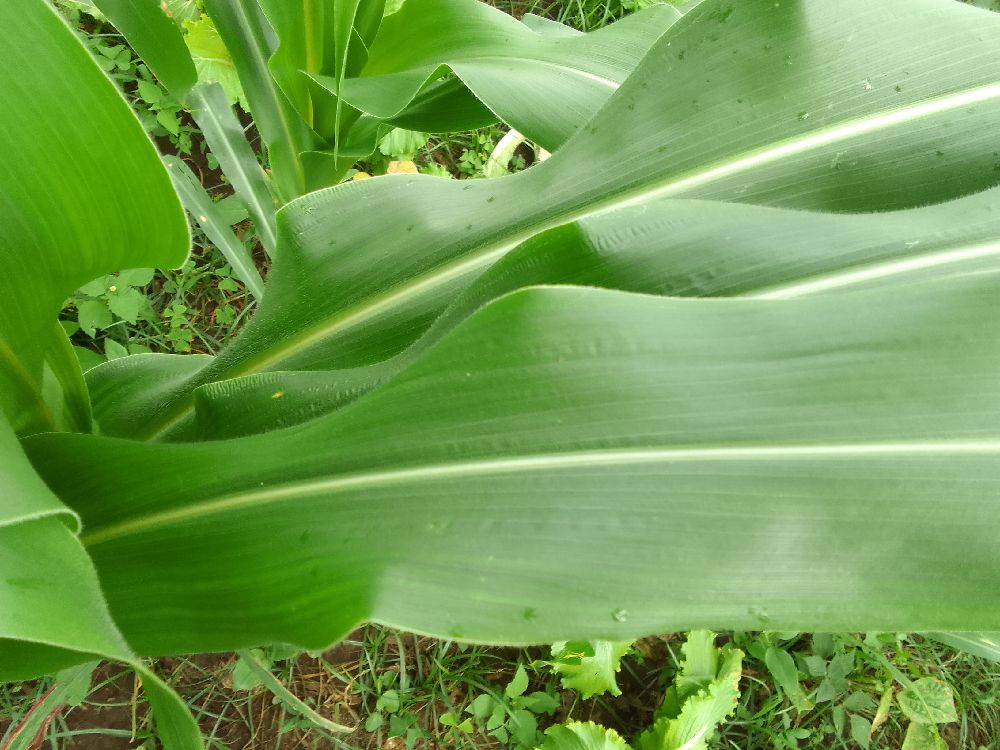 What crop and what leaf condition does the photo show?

maize, healthy
